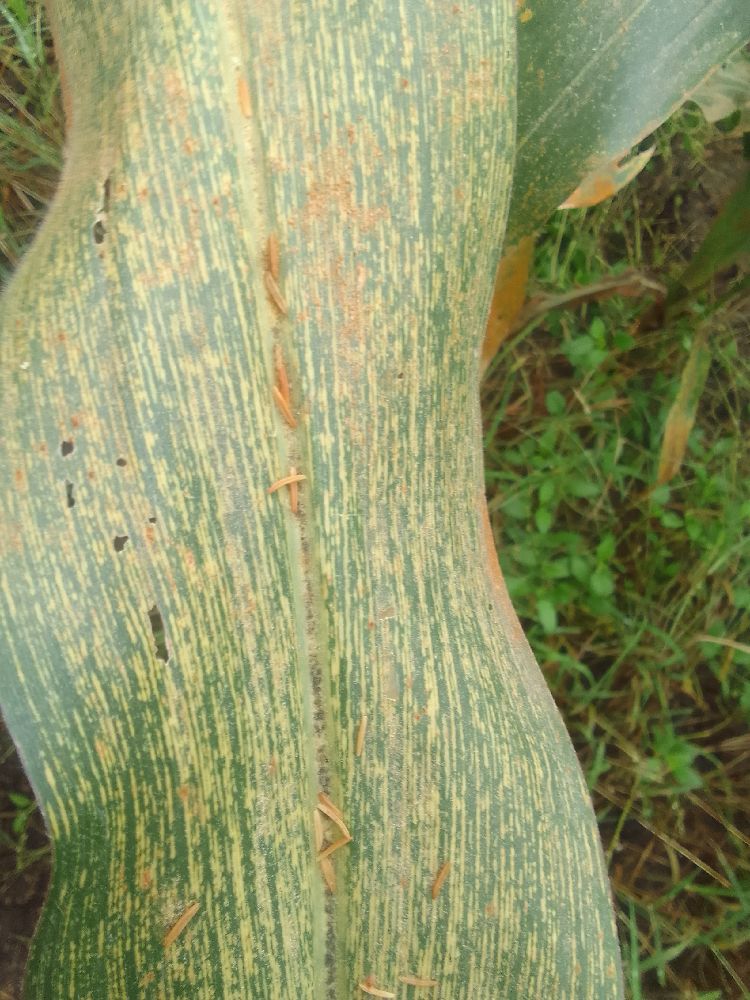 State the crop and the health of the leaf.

maize, maize streak virus
